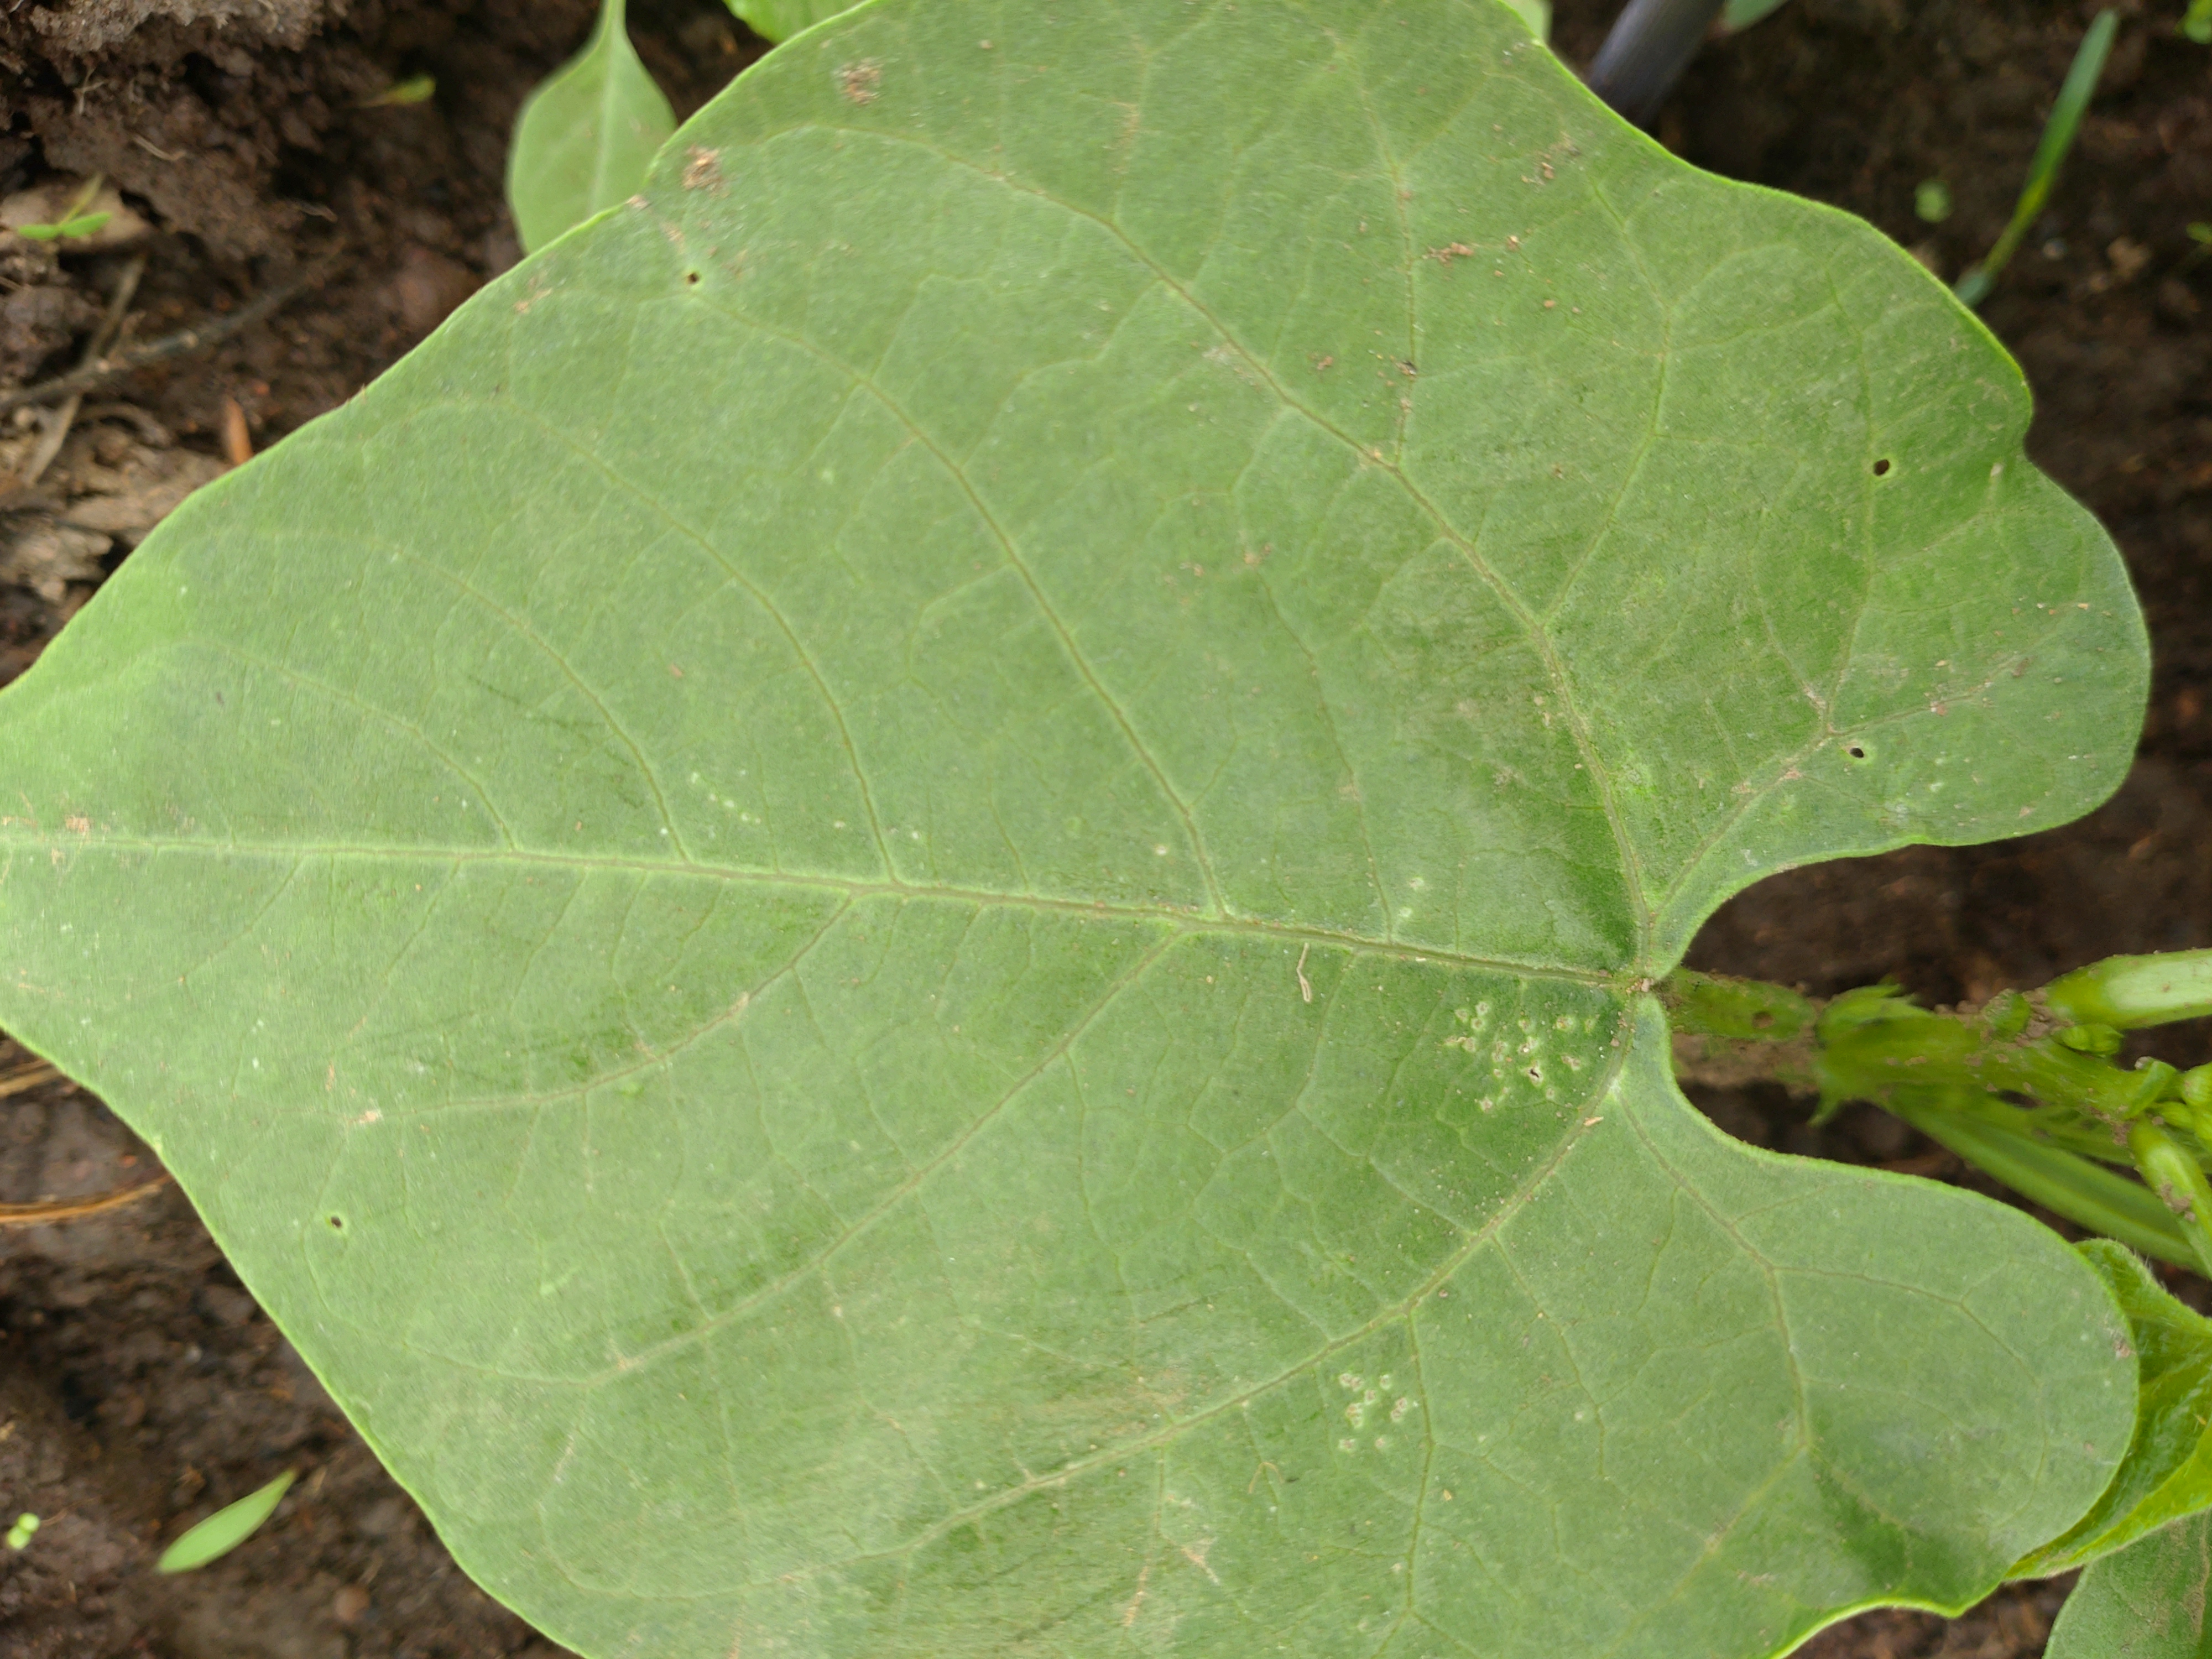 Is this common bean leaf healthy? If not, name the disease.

healthy
